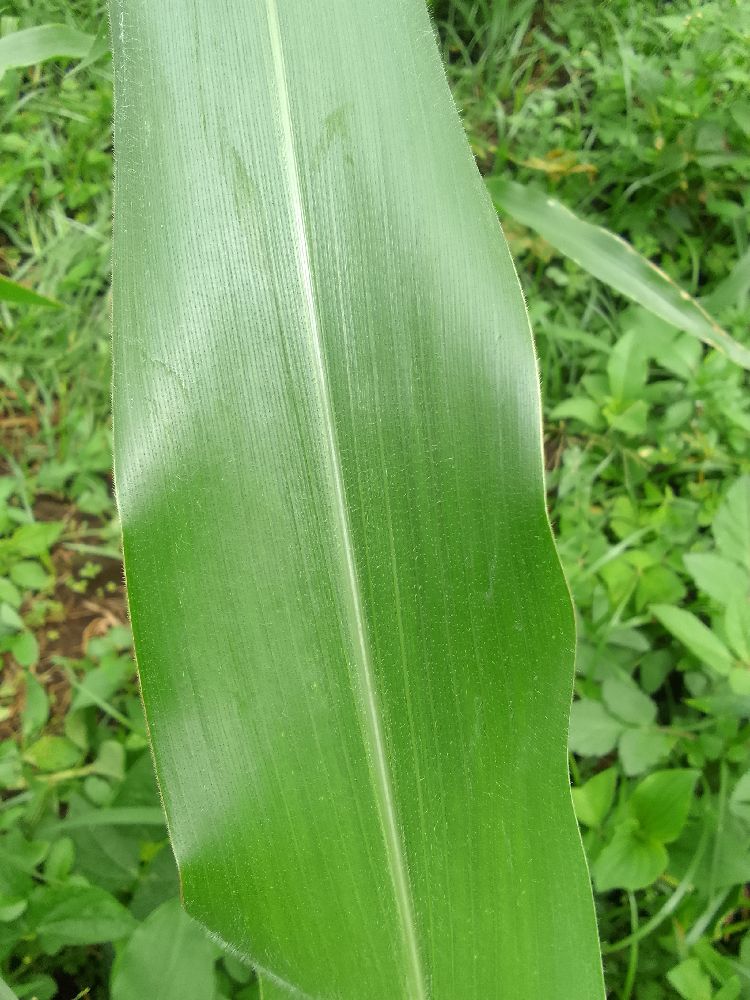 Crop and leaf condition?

maize, healthy
